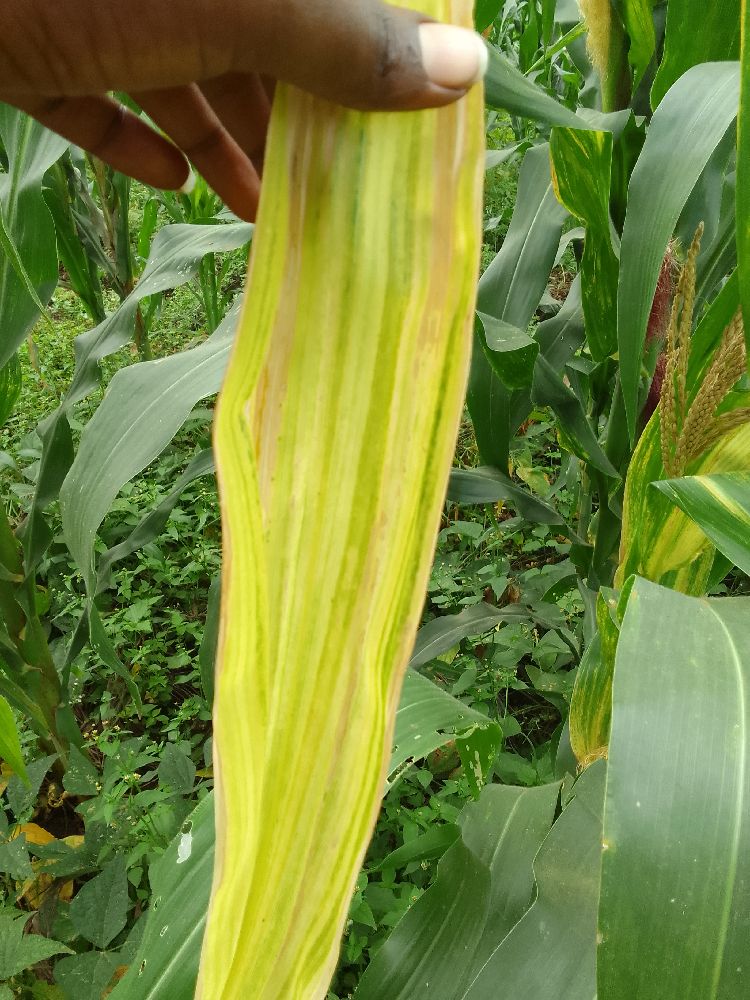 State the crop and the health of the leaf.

maize, maize lethal necrosis
